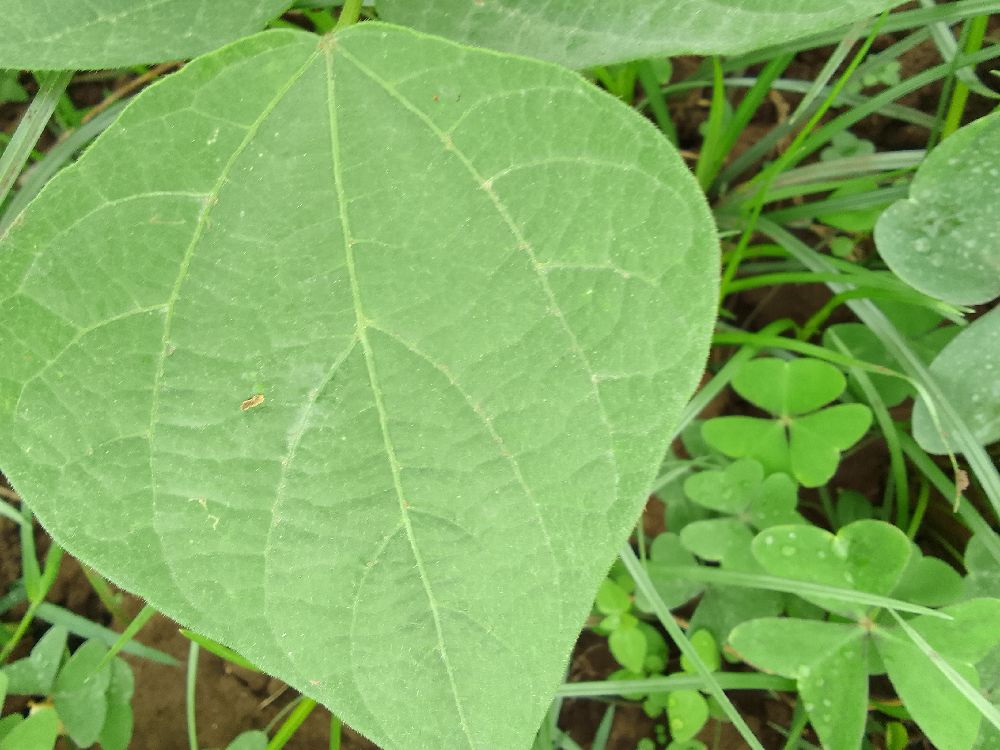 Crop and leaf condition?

common bean, healthy
